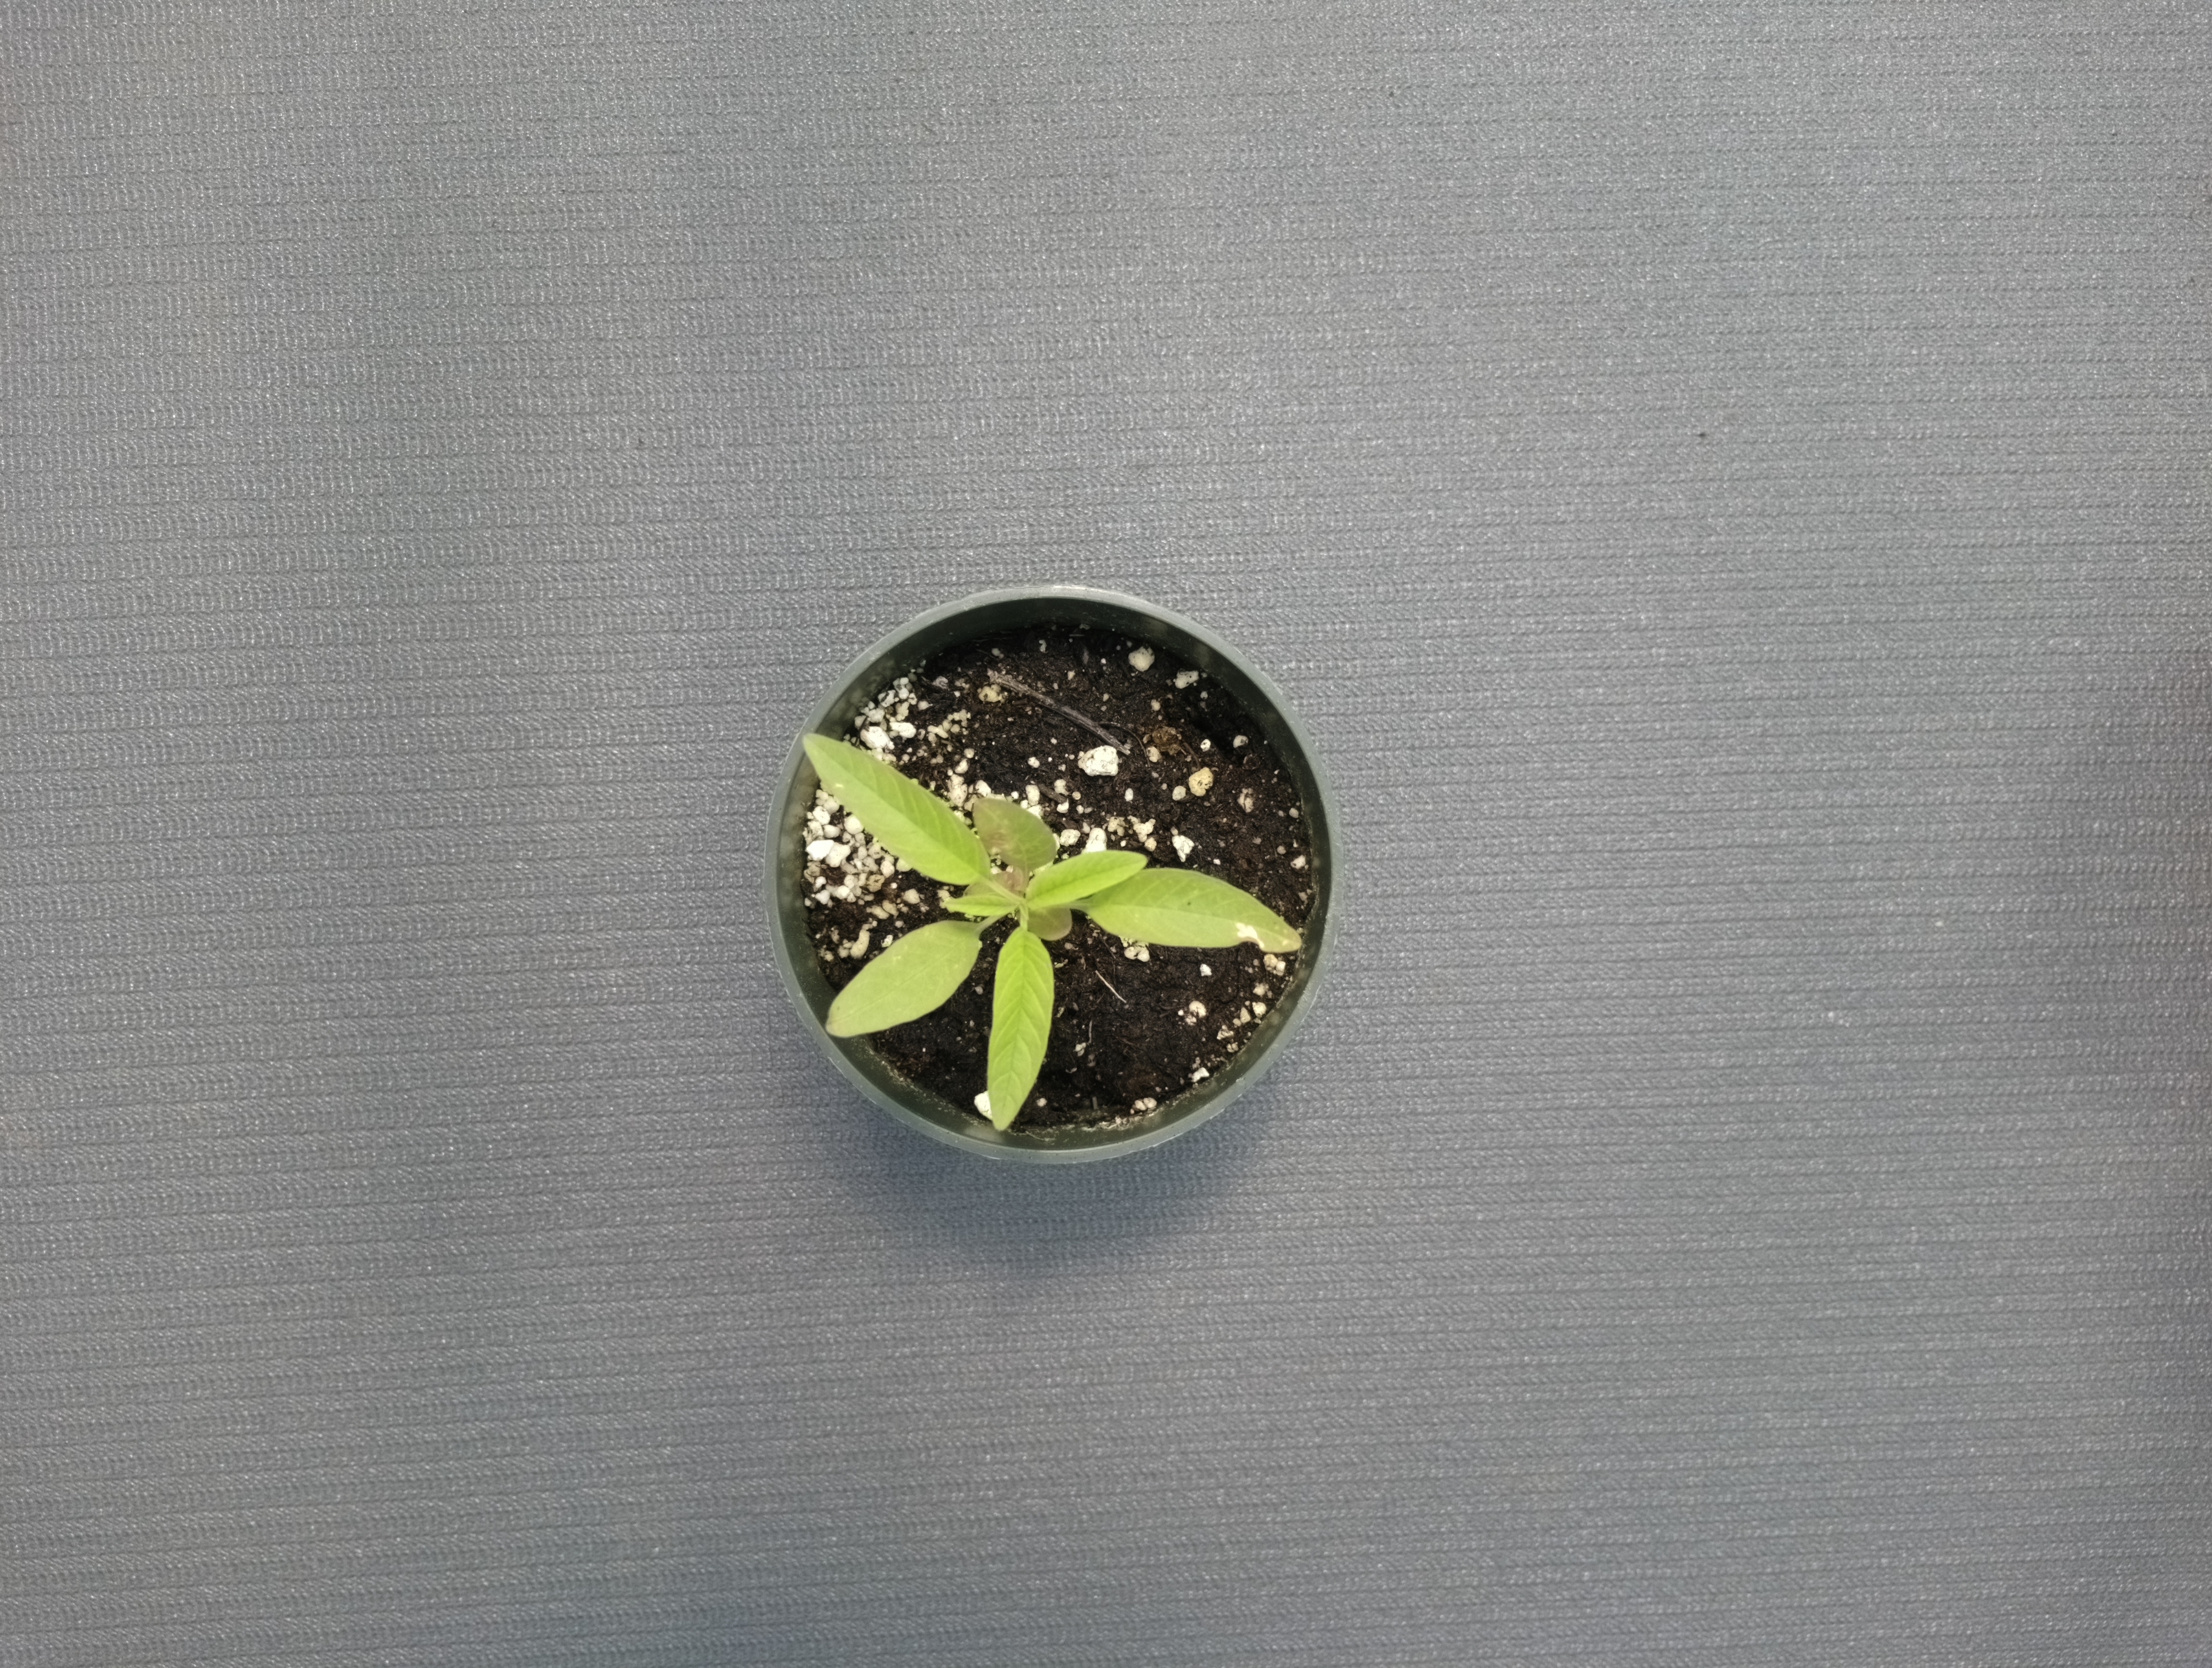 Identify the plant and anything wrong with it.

waterhemp, healthy untreated
